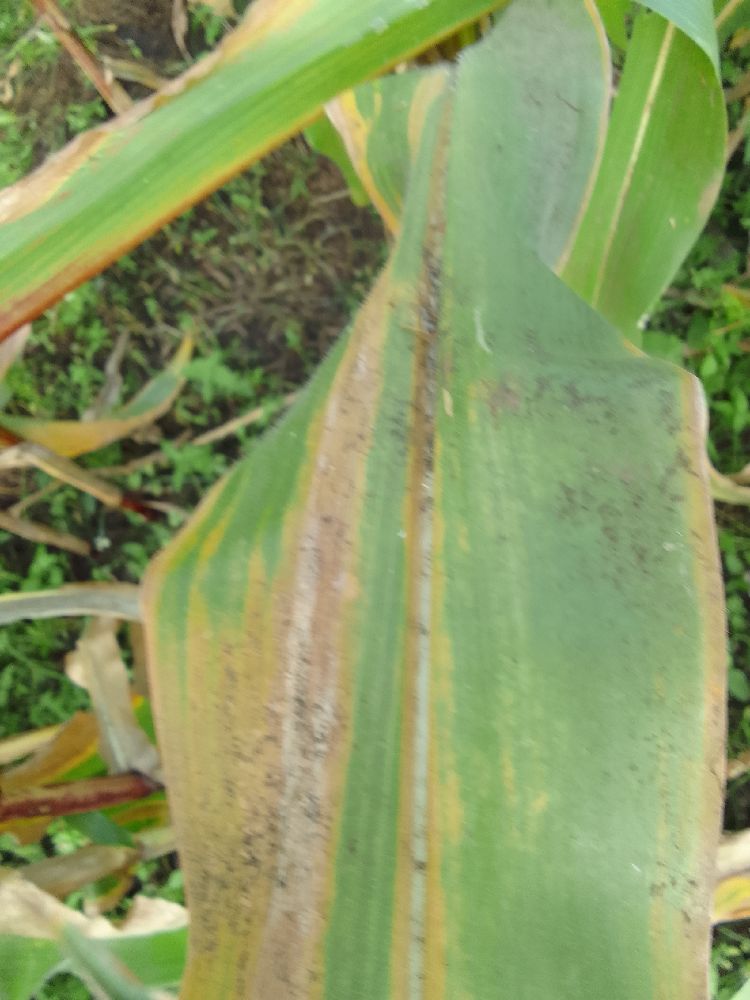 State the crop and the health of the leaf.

maize, maize lethal necrosis
